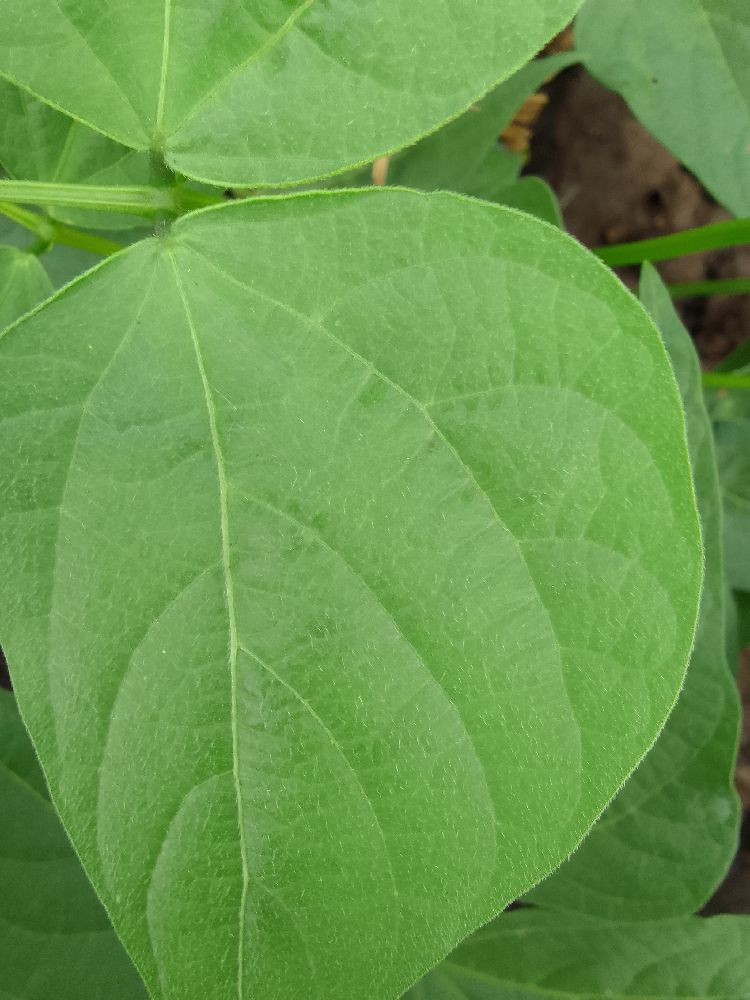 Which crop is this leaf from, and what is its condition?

common bean, healthy
